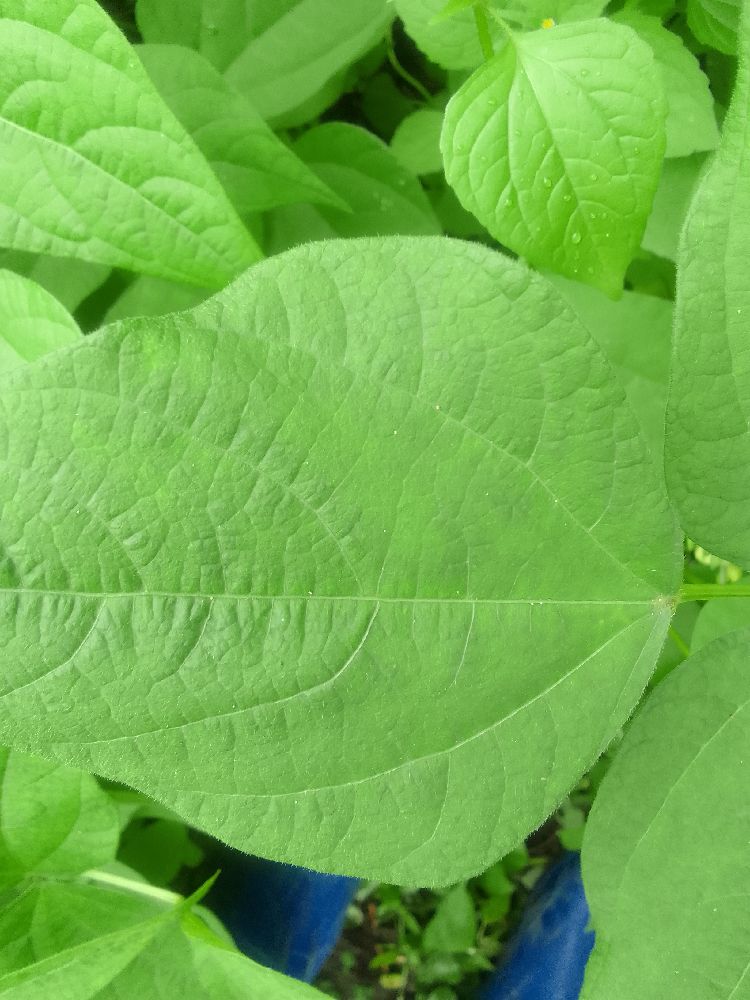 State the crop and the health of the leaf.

common bean, healthy
